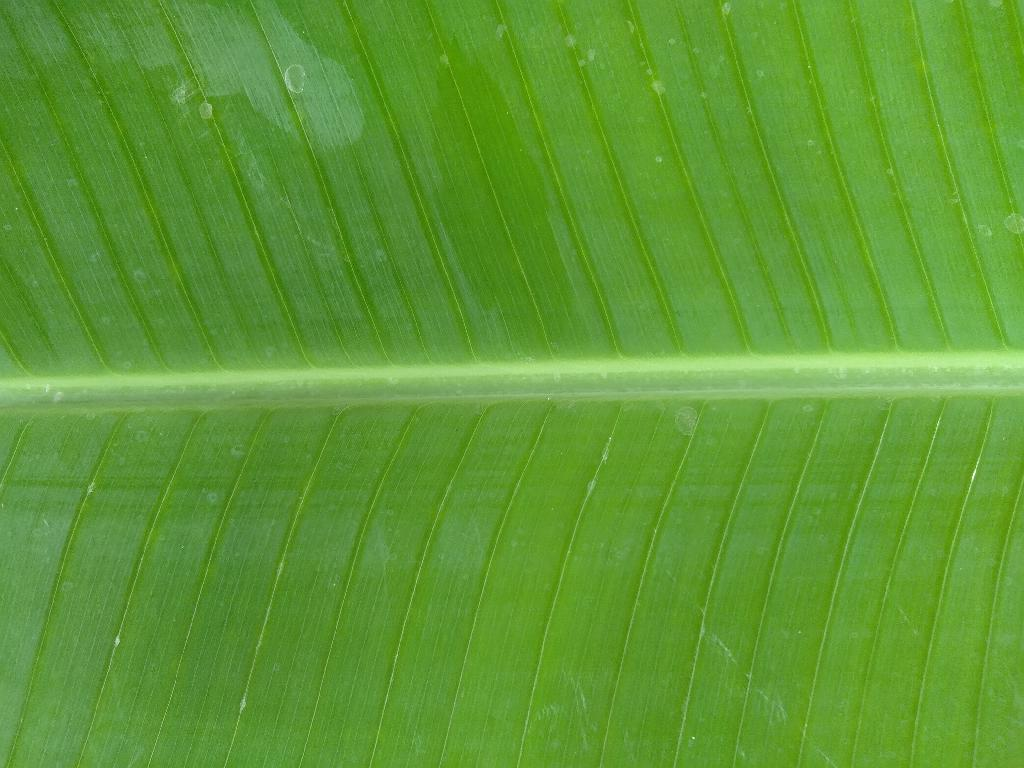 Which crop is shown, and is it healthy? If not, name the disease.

banana, healthy
